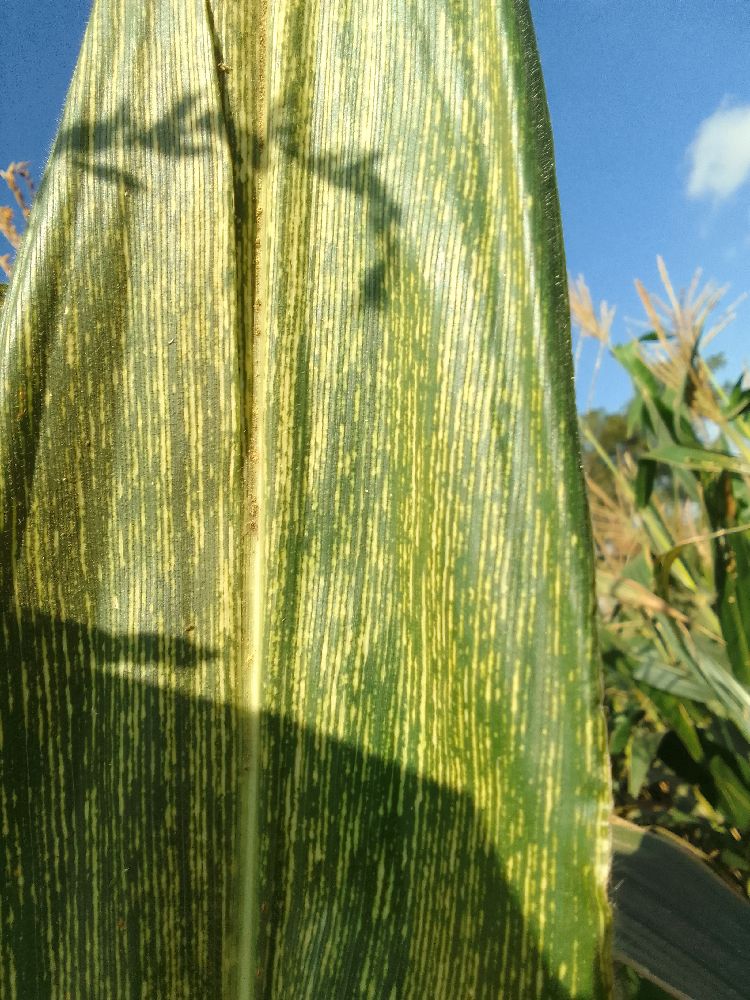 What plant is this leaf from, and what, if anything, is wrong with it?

maize, maize streak virus
